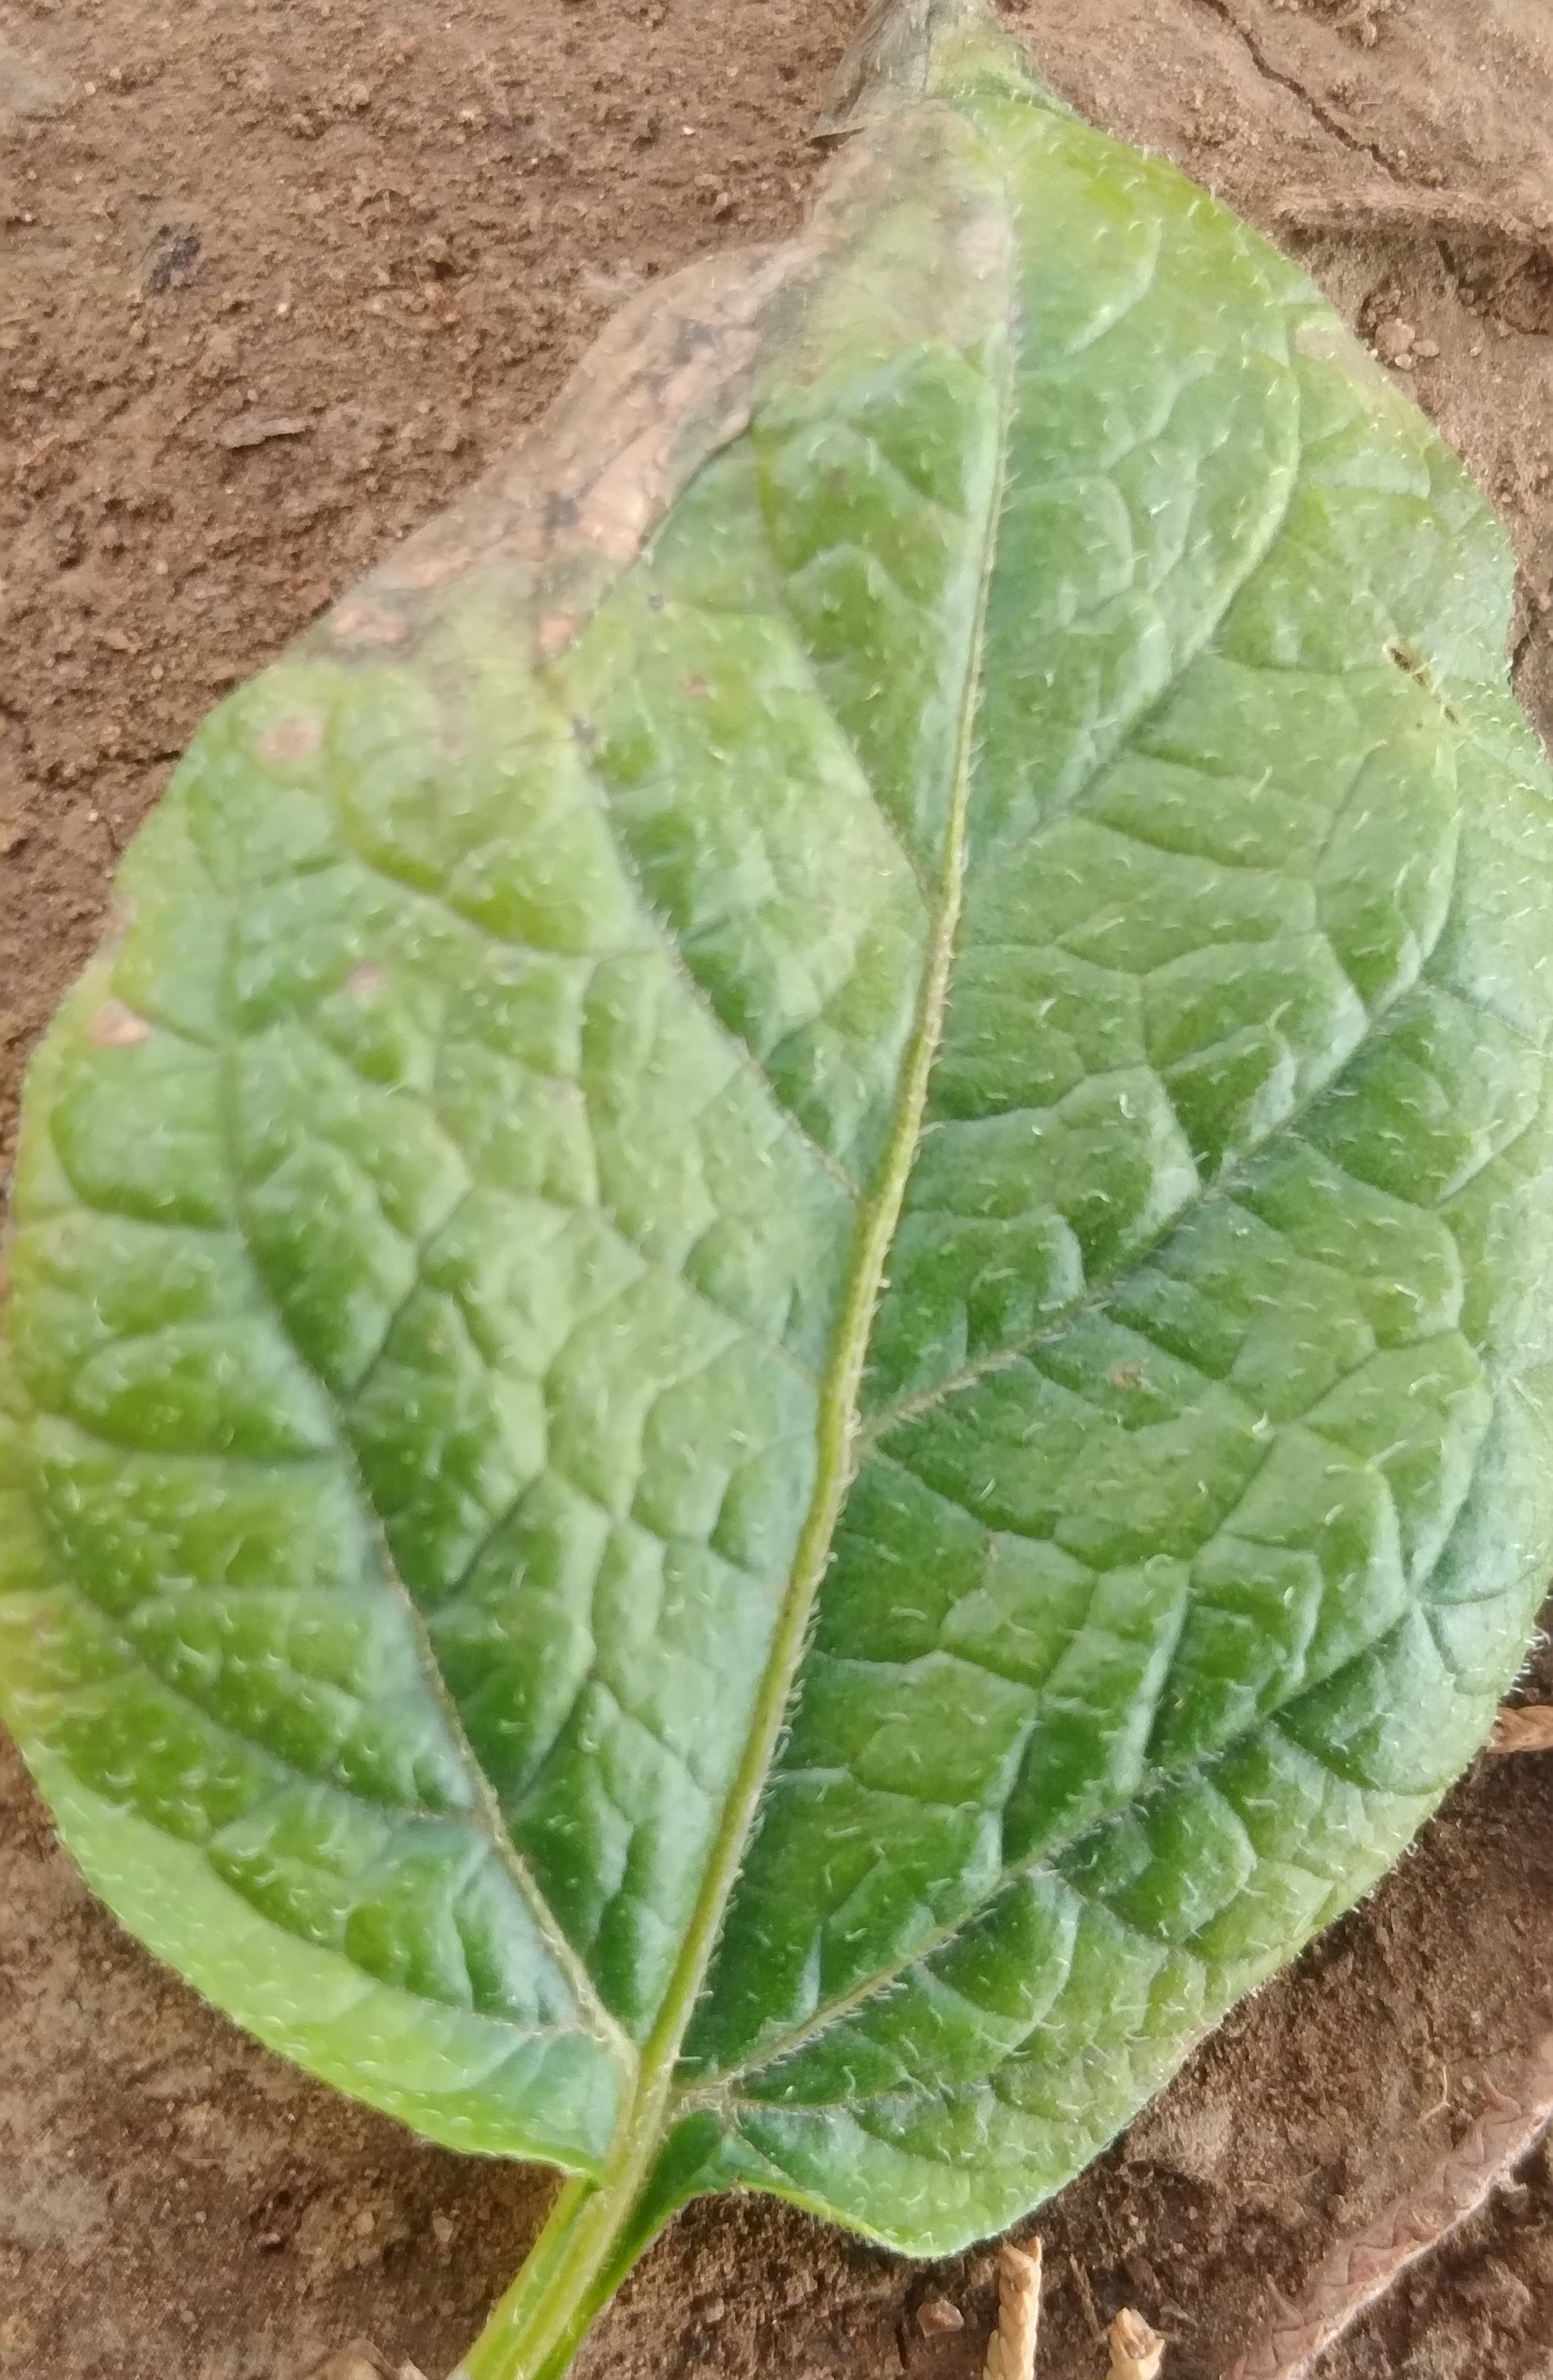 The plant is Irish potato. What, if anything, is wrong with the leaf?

early blight
